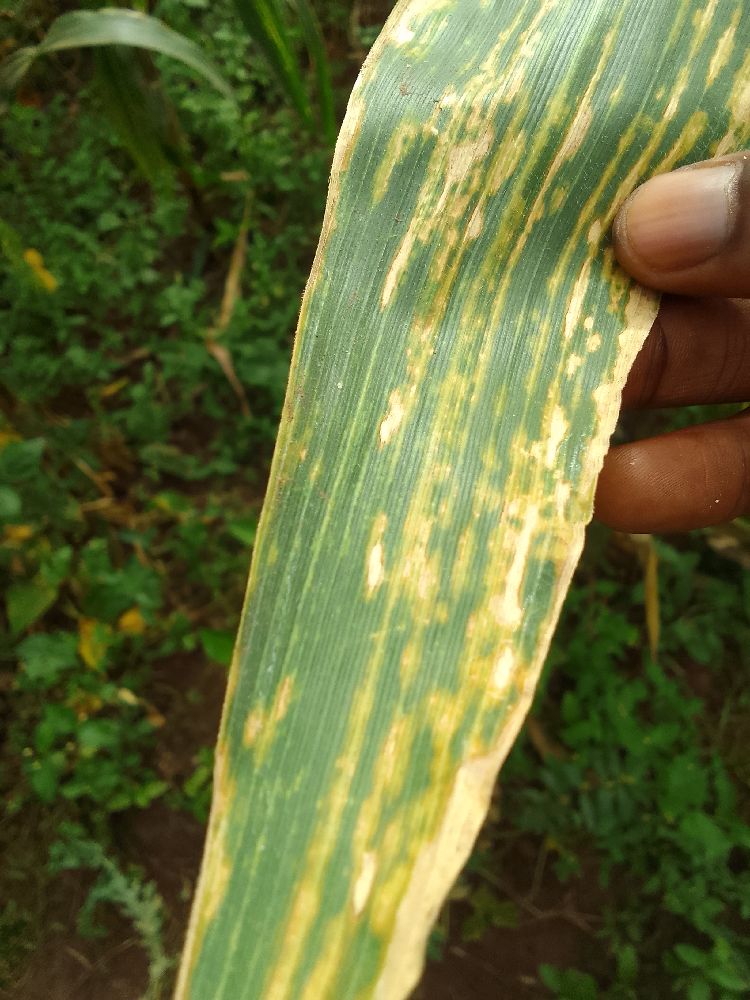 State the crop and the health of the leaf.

maize, maize lethal necrosis
